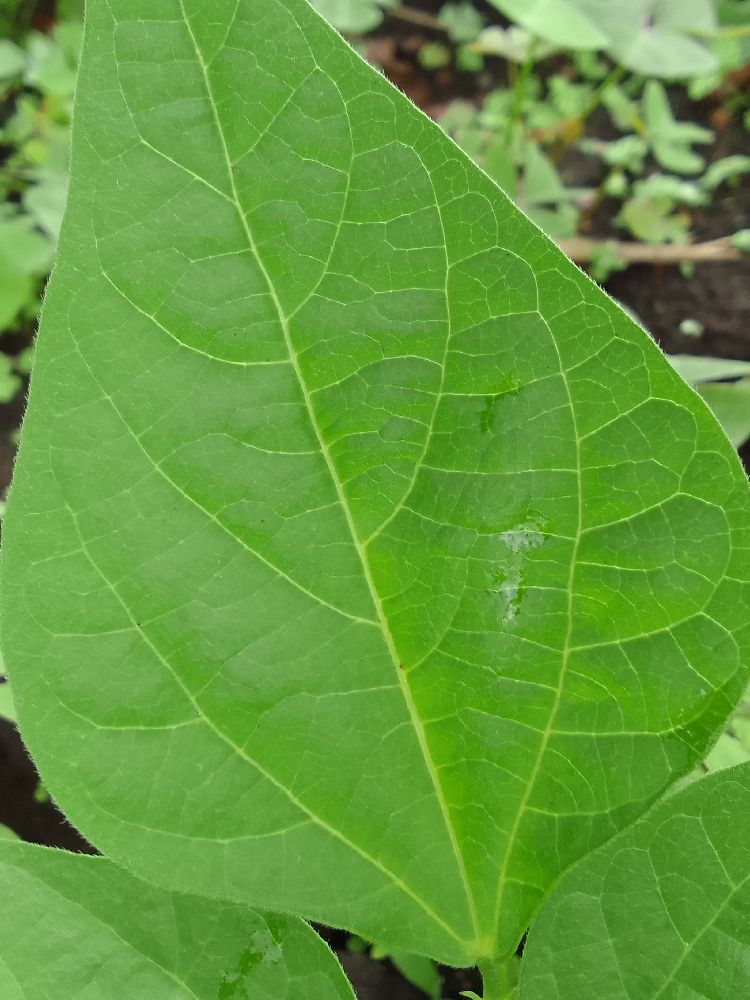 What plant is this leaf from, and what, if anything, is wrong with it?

common bean, healthy
